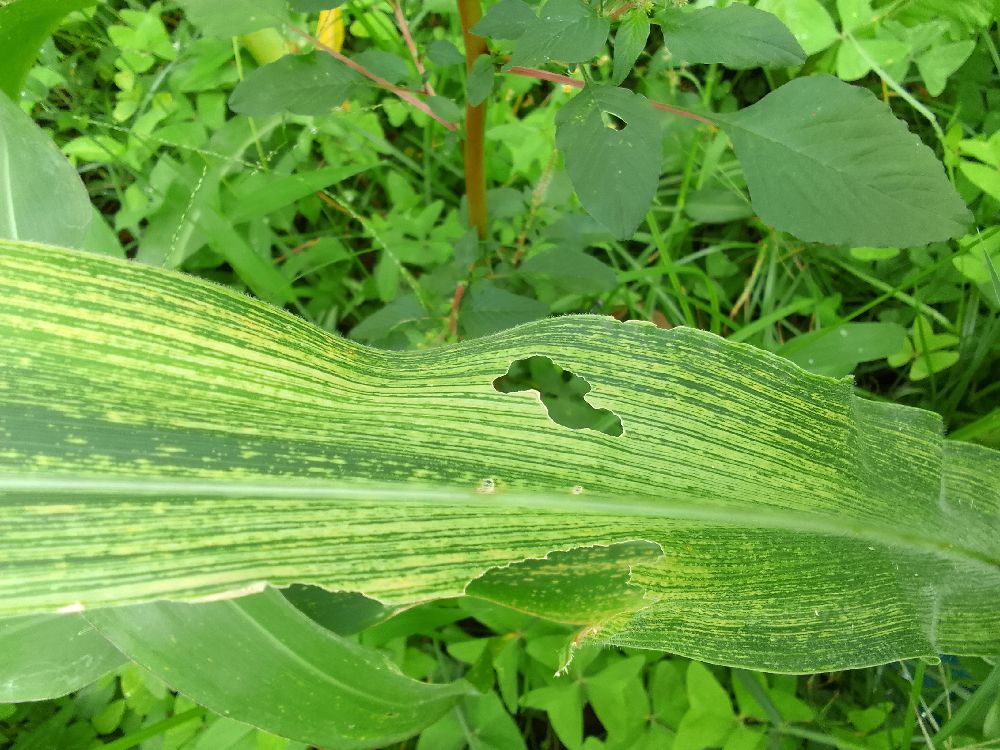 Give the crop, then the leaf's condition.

maize, maize streak virus
